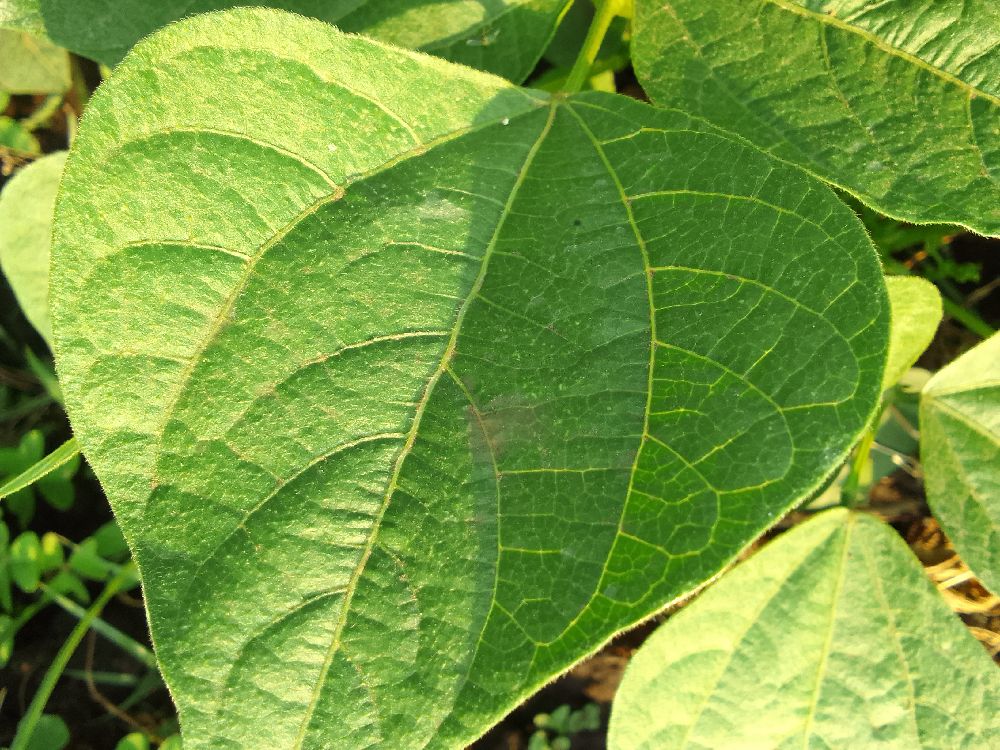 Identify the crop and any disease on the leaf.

common bean, healthy
